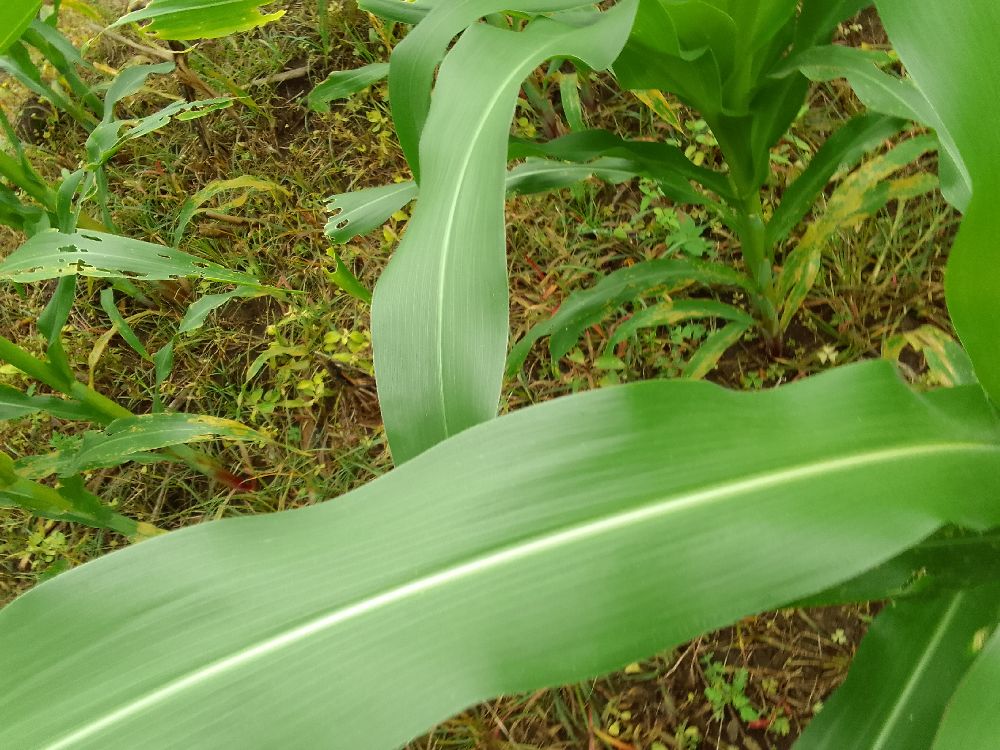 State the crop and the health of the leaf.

maize, healthy
